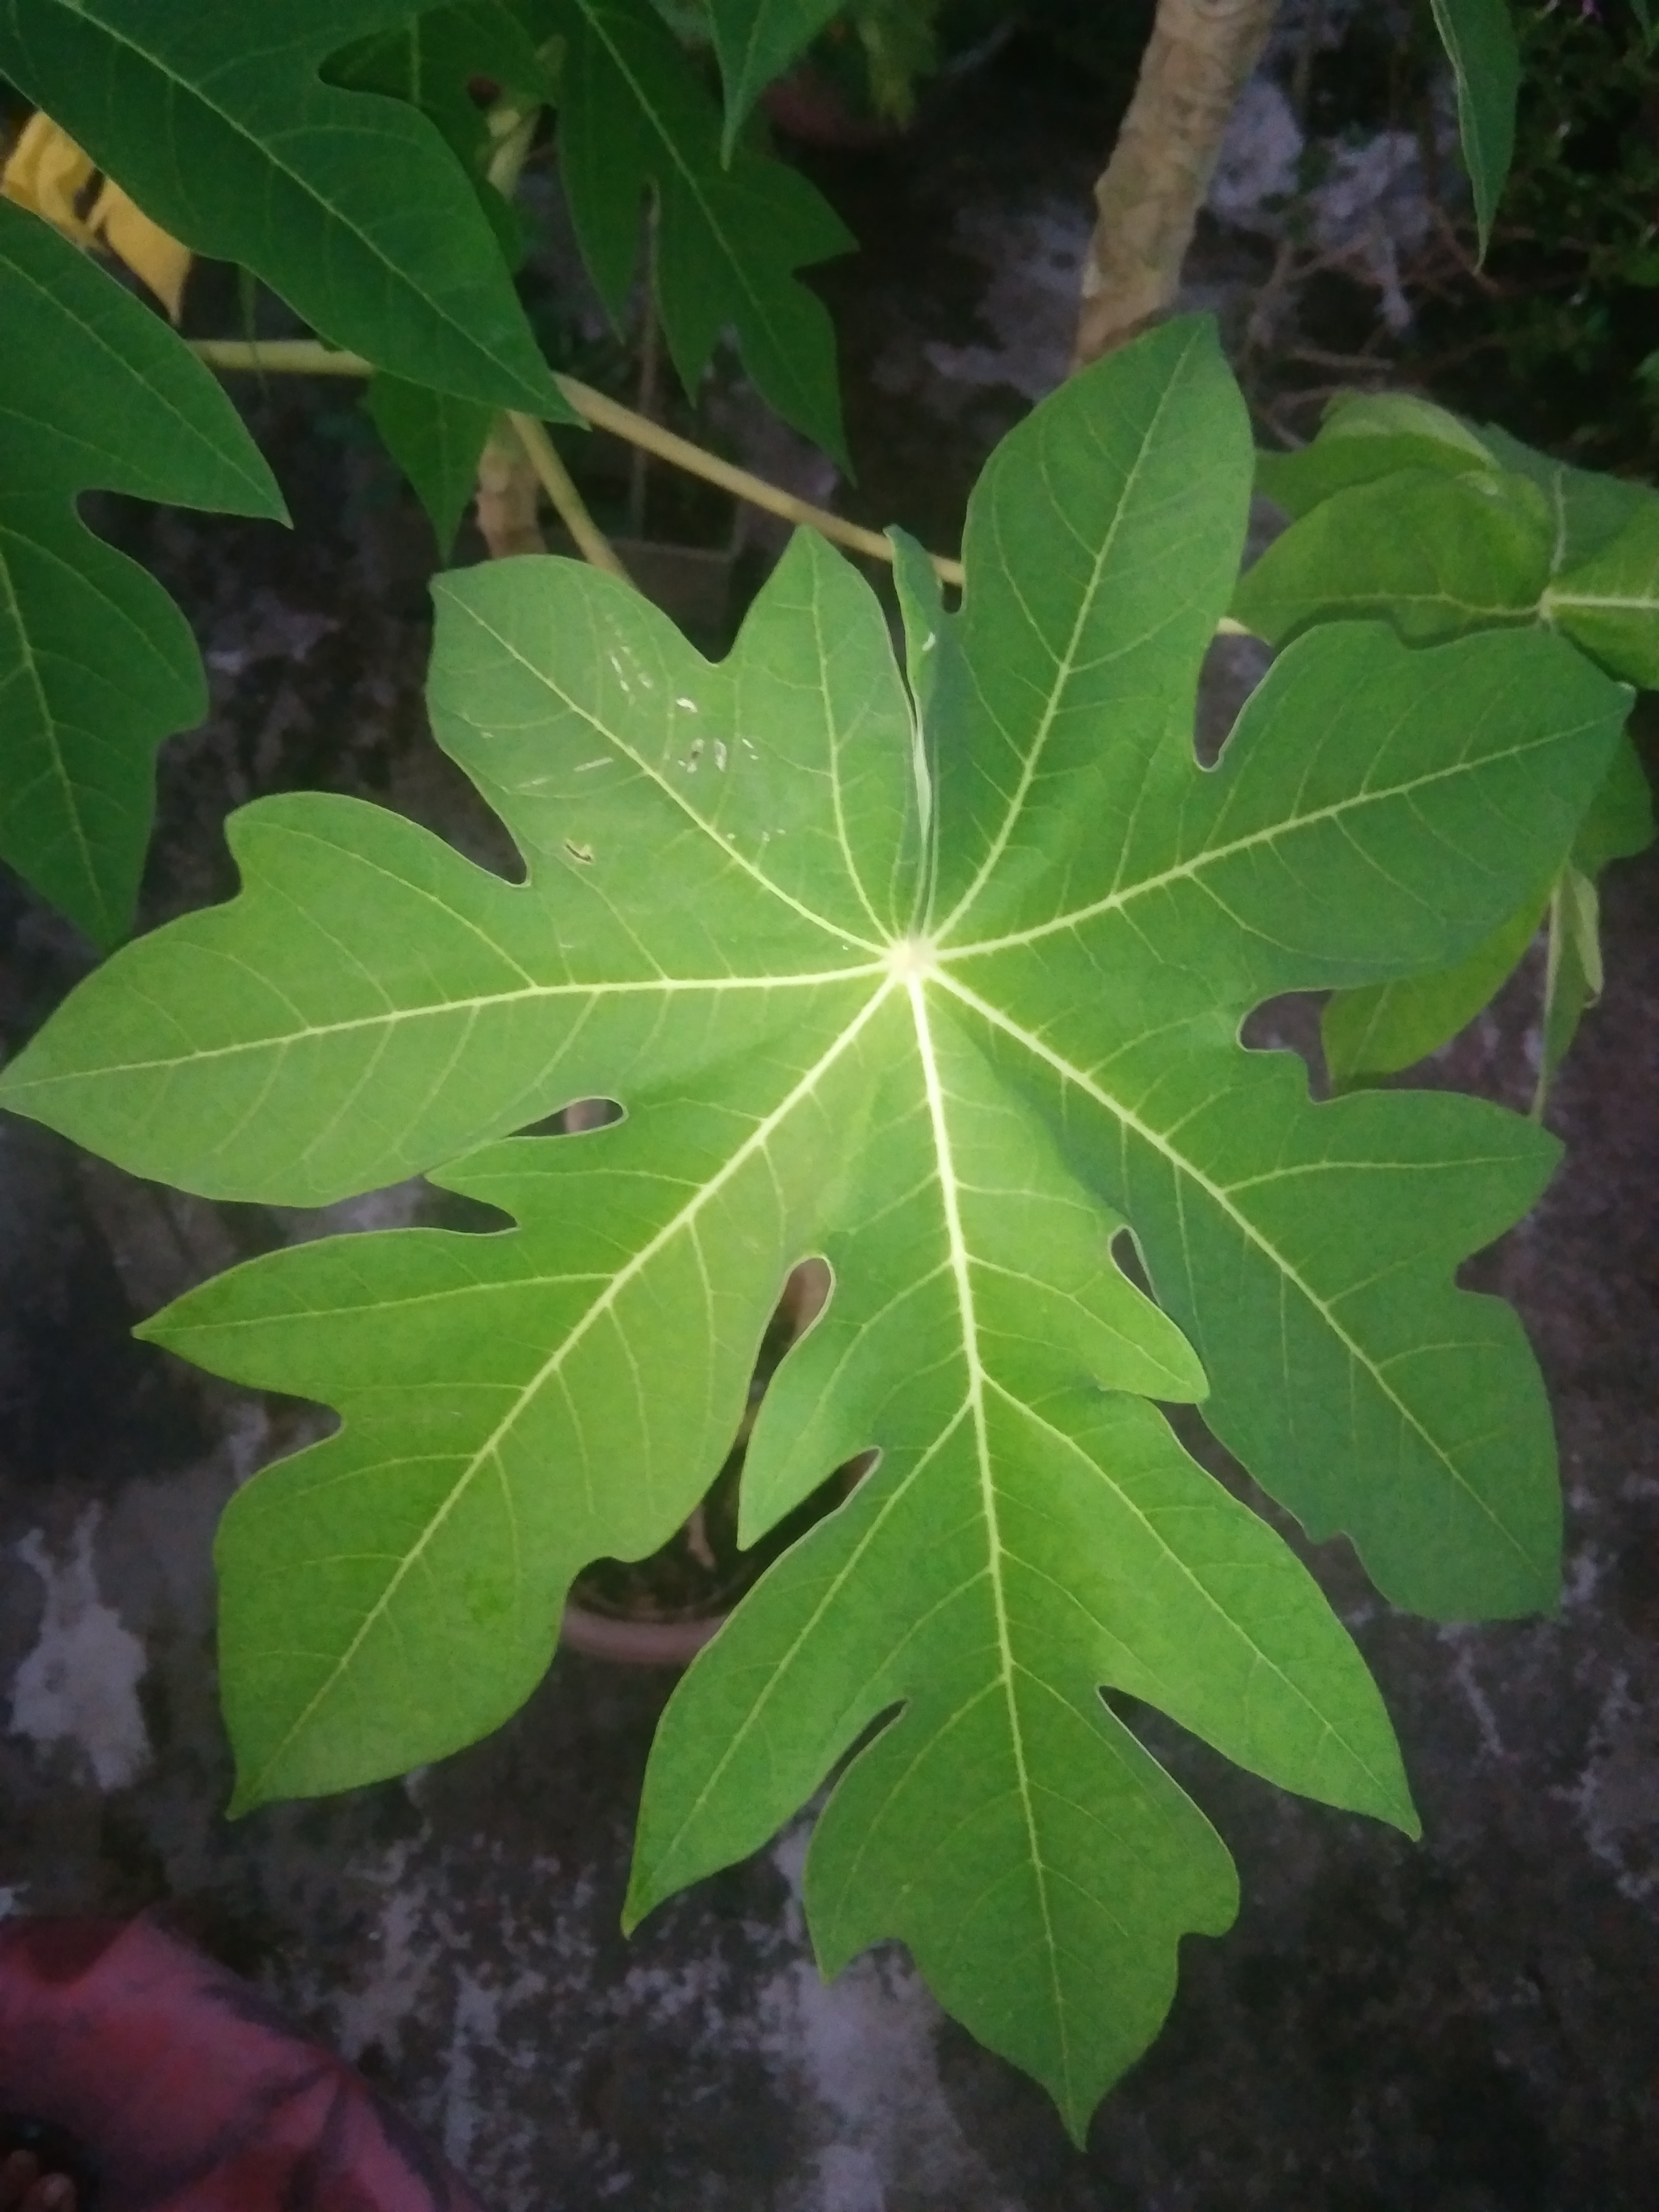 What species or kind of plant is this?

papaya
